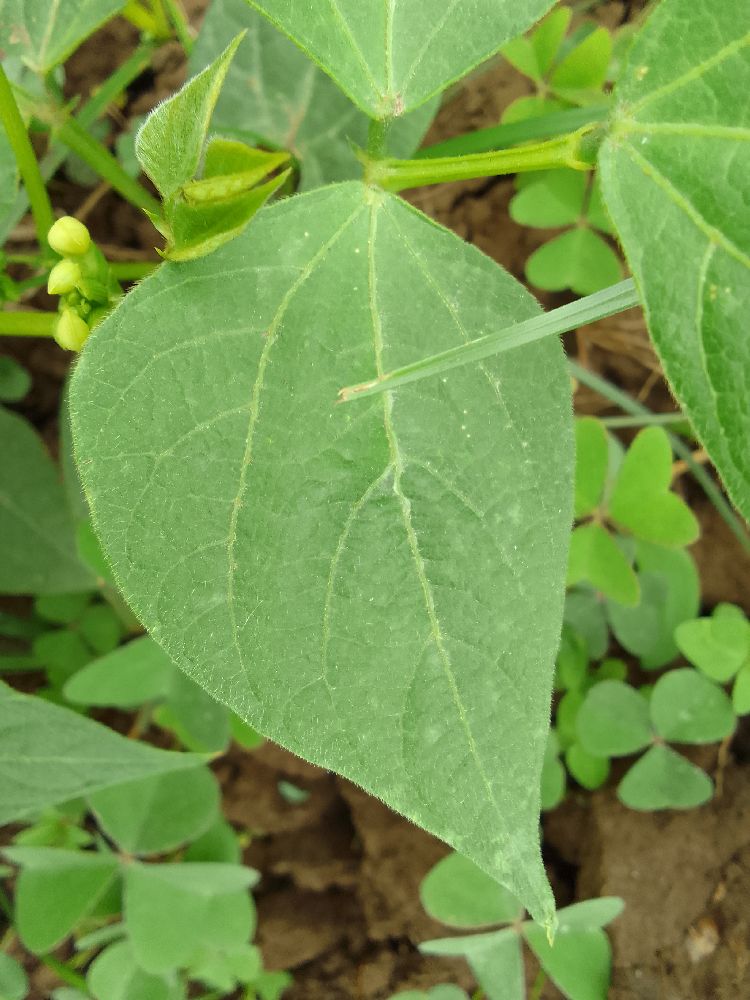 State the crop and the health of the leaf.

common bean, healthy
